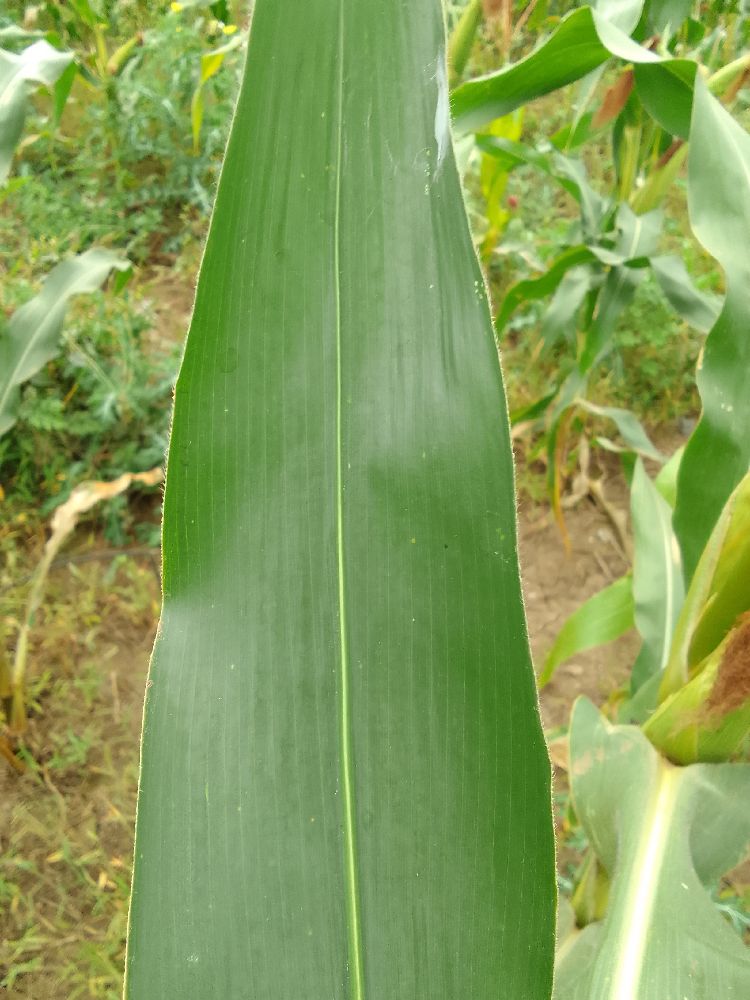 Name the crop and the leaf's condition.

maize, healthy
